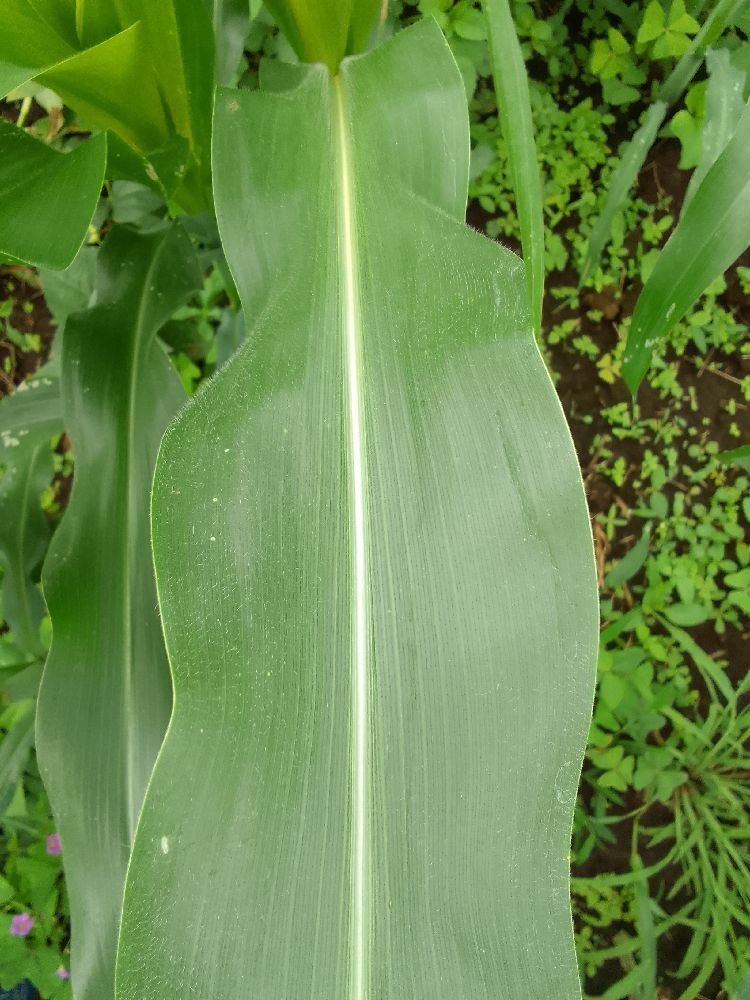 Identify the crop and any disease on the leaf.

maize, healthy
